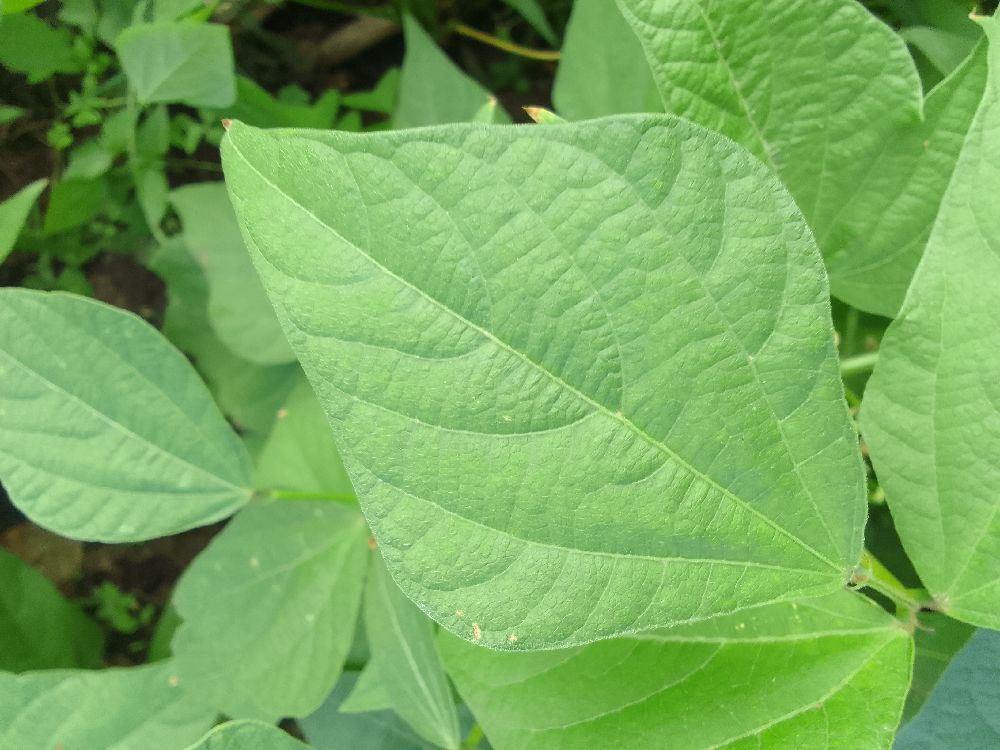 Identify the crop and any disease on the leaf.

common bean, healthy
